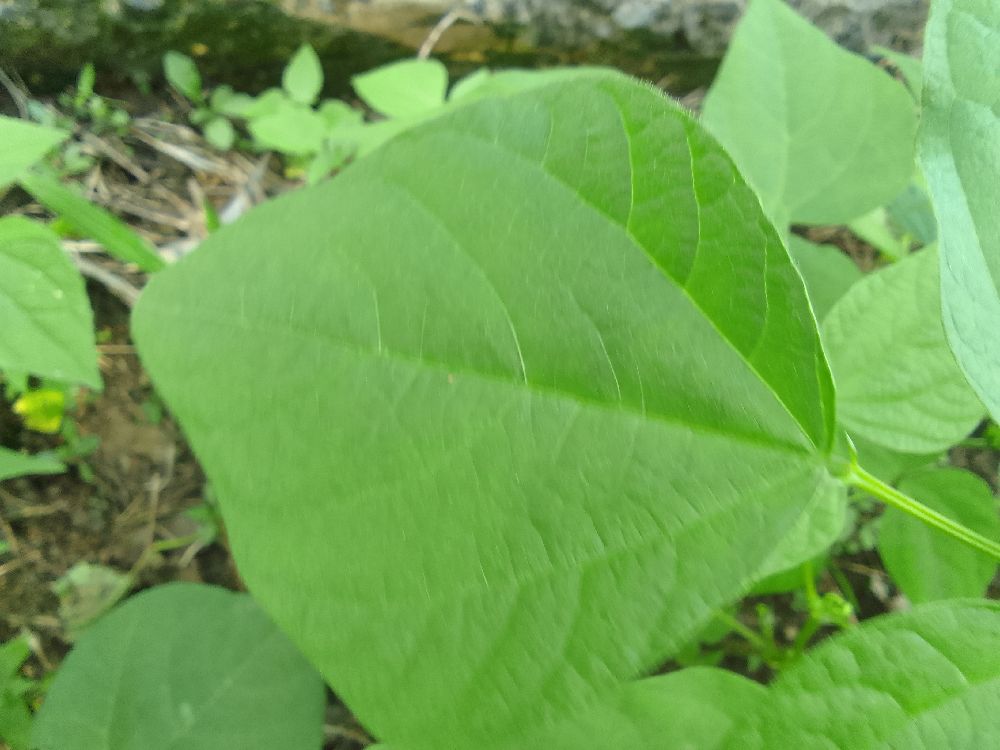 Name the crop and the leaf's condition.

common bean, healthy
